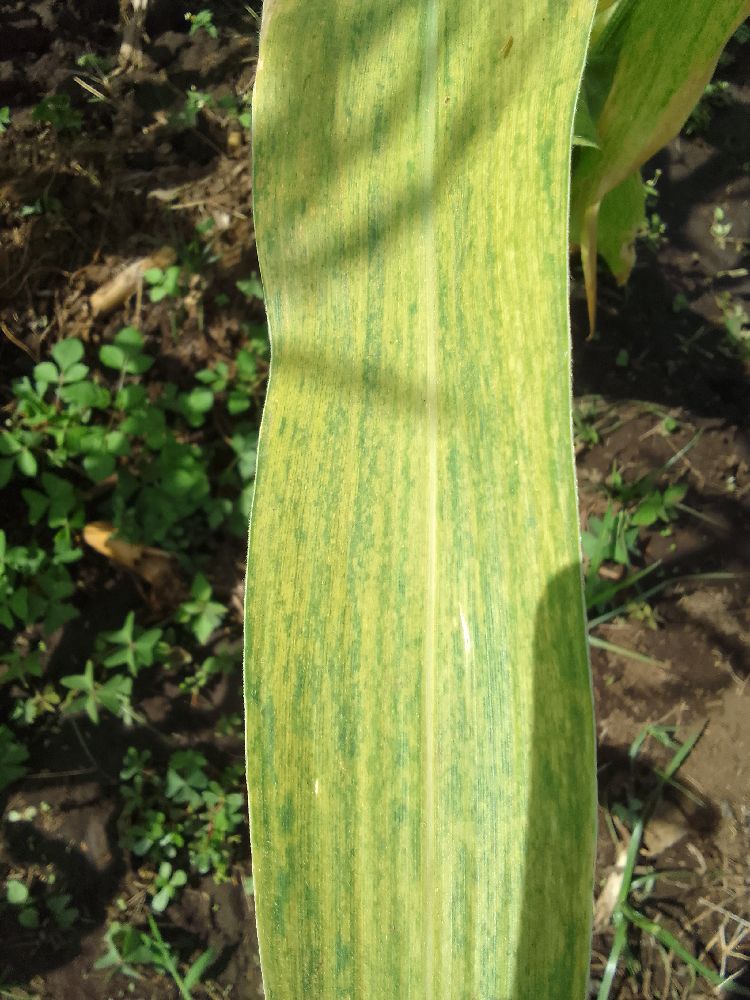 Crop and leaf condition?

maize, maize lethal necrosis
